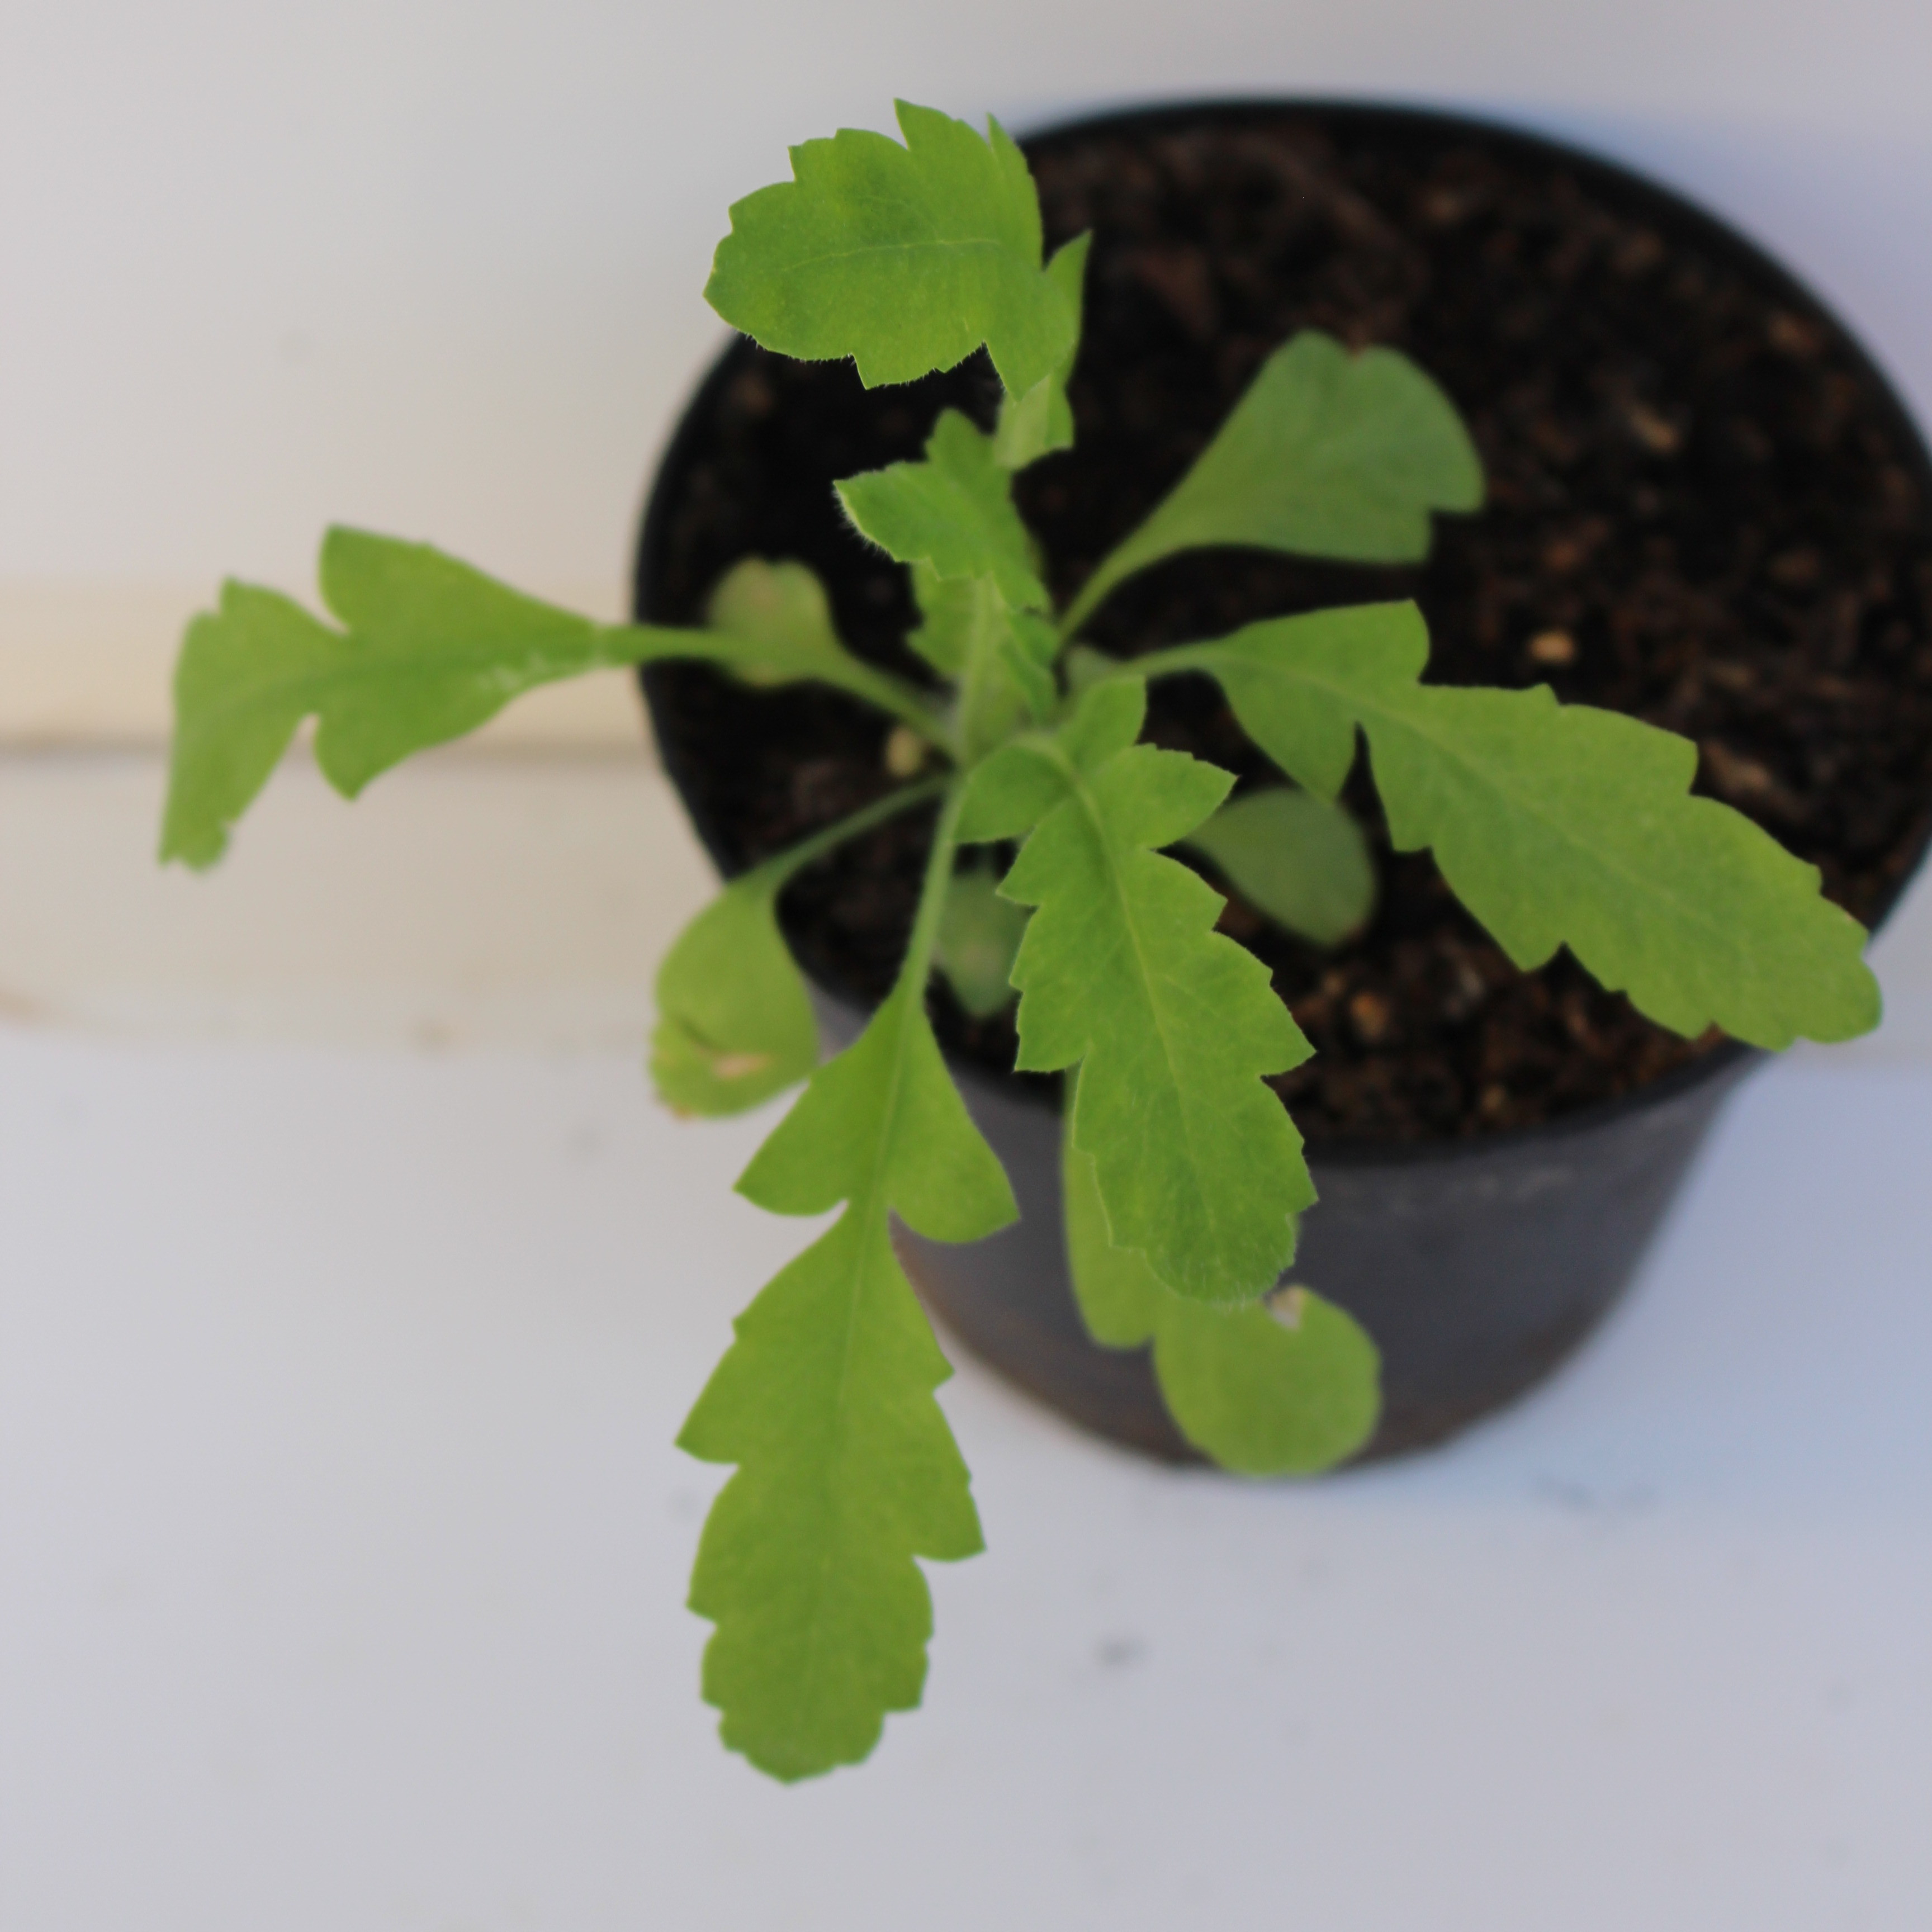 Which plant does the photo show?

Papaver rhoeas
